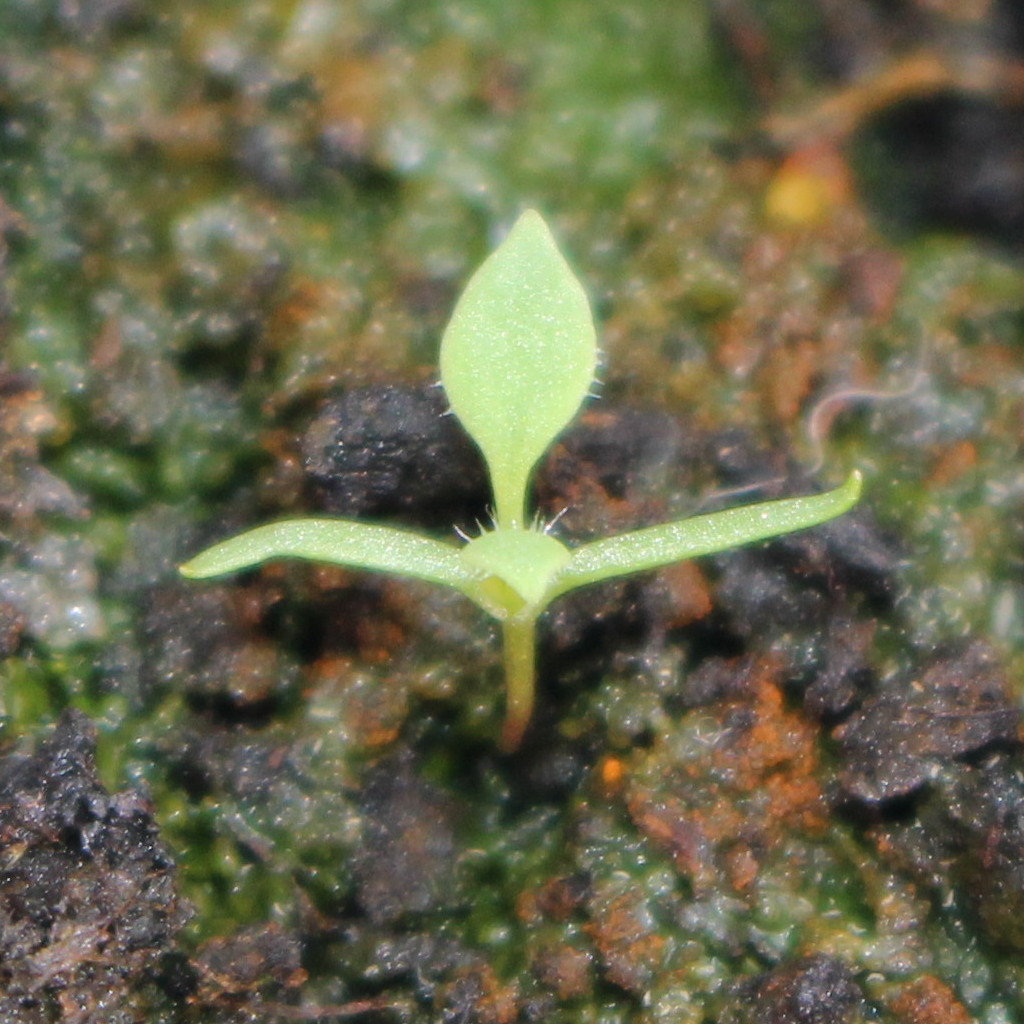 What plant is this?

Papaver rhoeas
